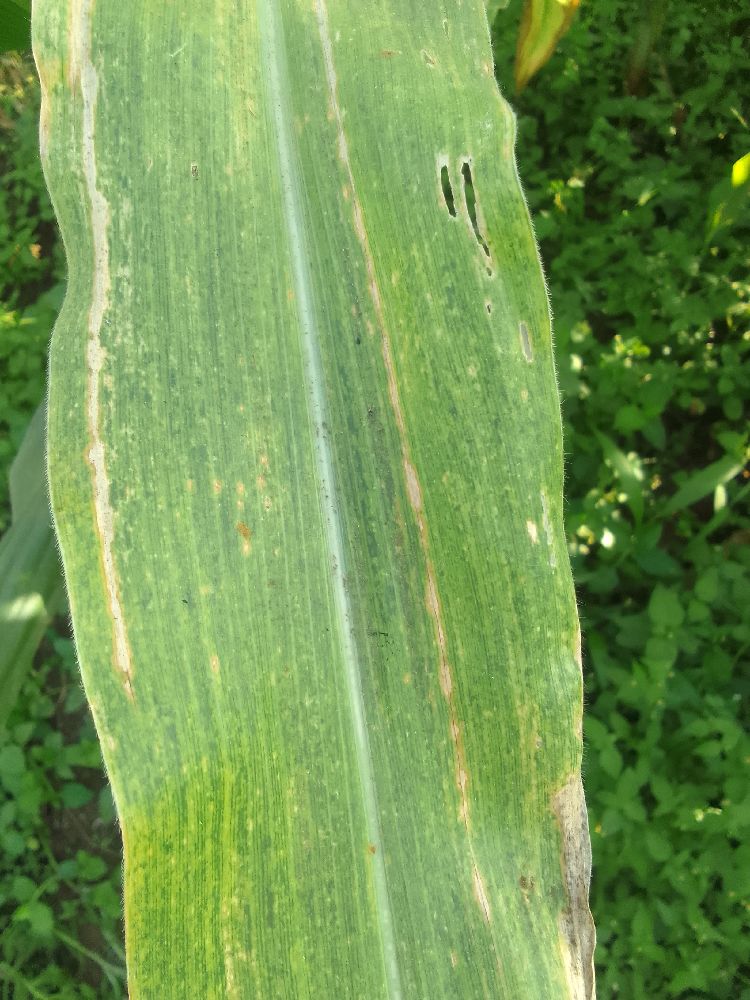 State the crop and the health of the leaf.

maize, maize lethal necrosis
